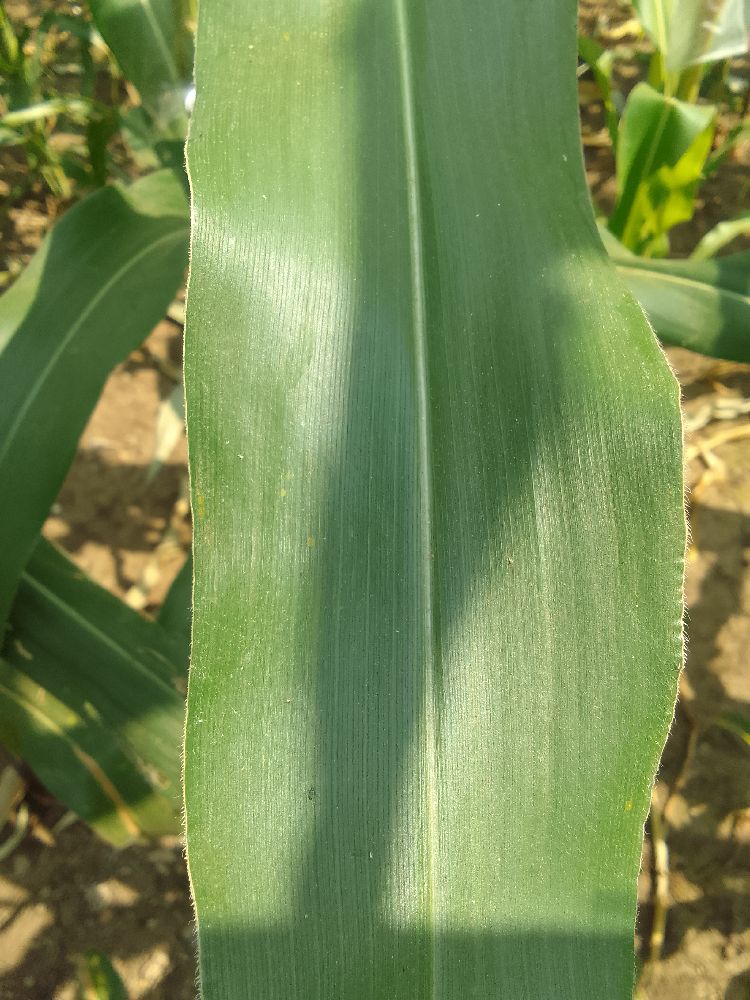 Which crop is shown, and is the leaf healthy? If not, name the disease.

maize, healthy
